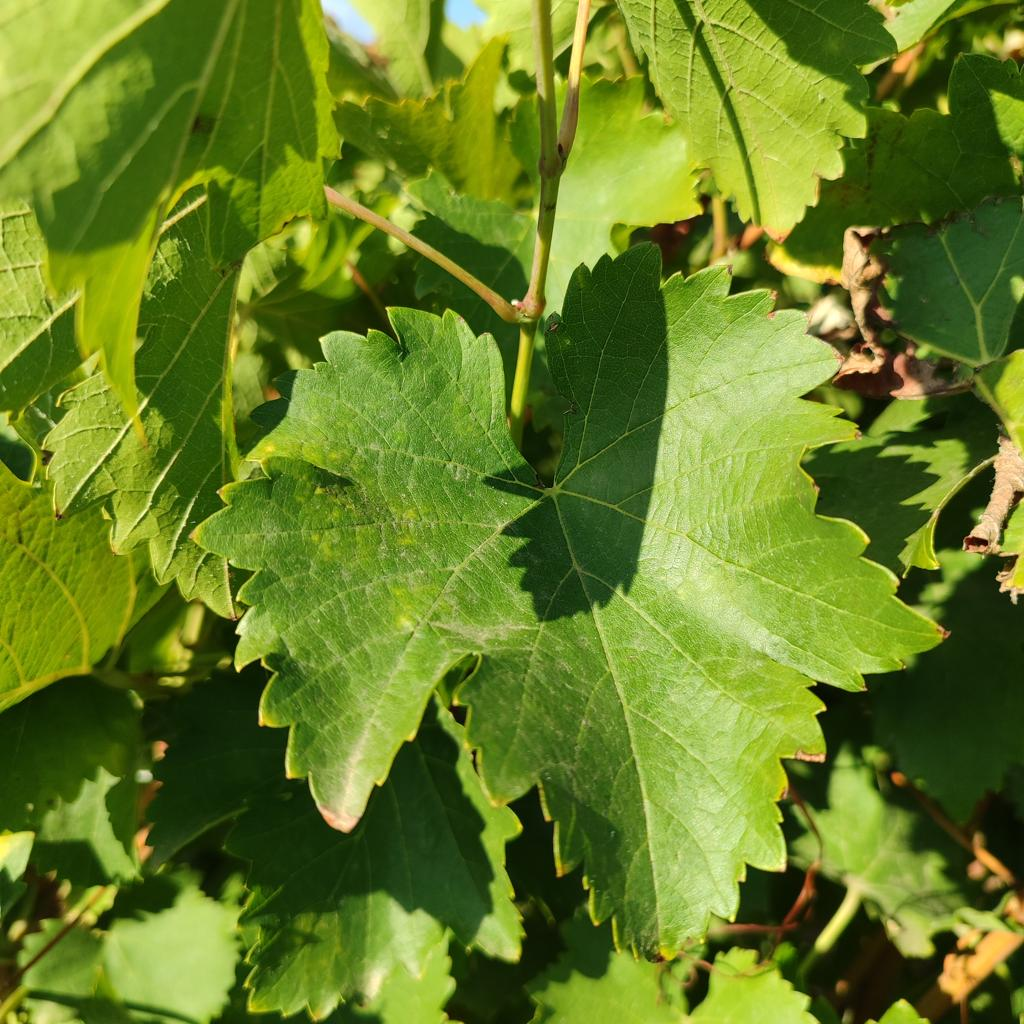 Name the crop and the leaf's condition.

grapevine, powdery mildew
